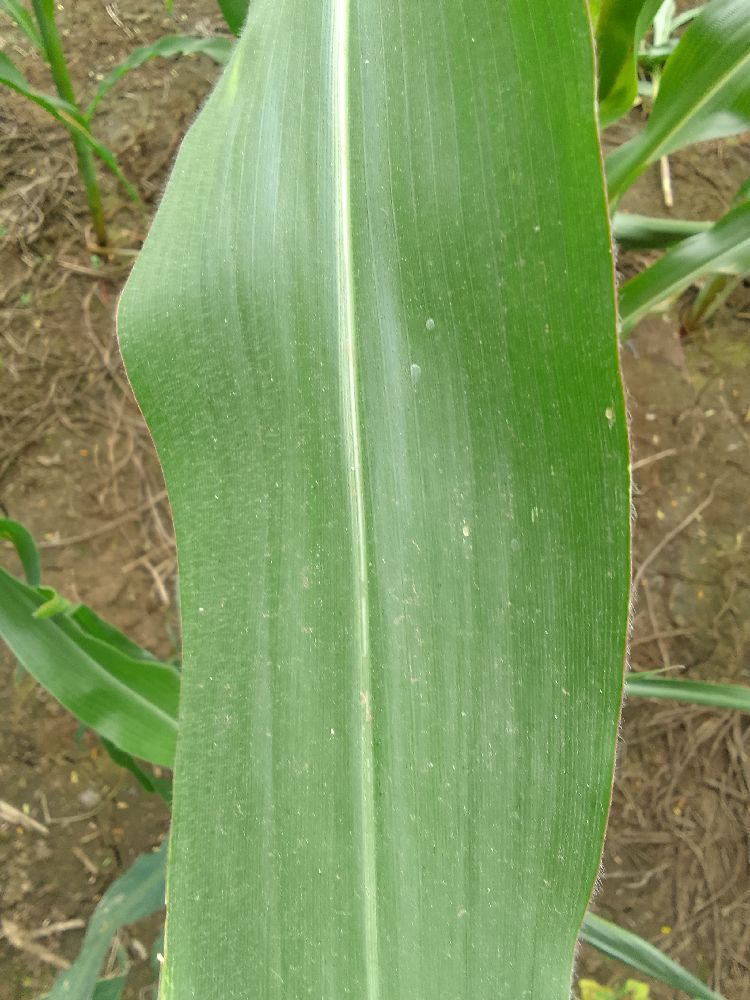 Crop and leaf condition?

maize, healthy
